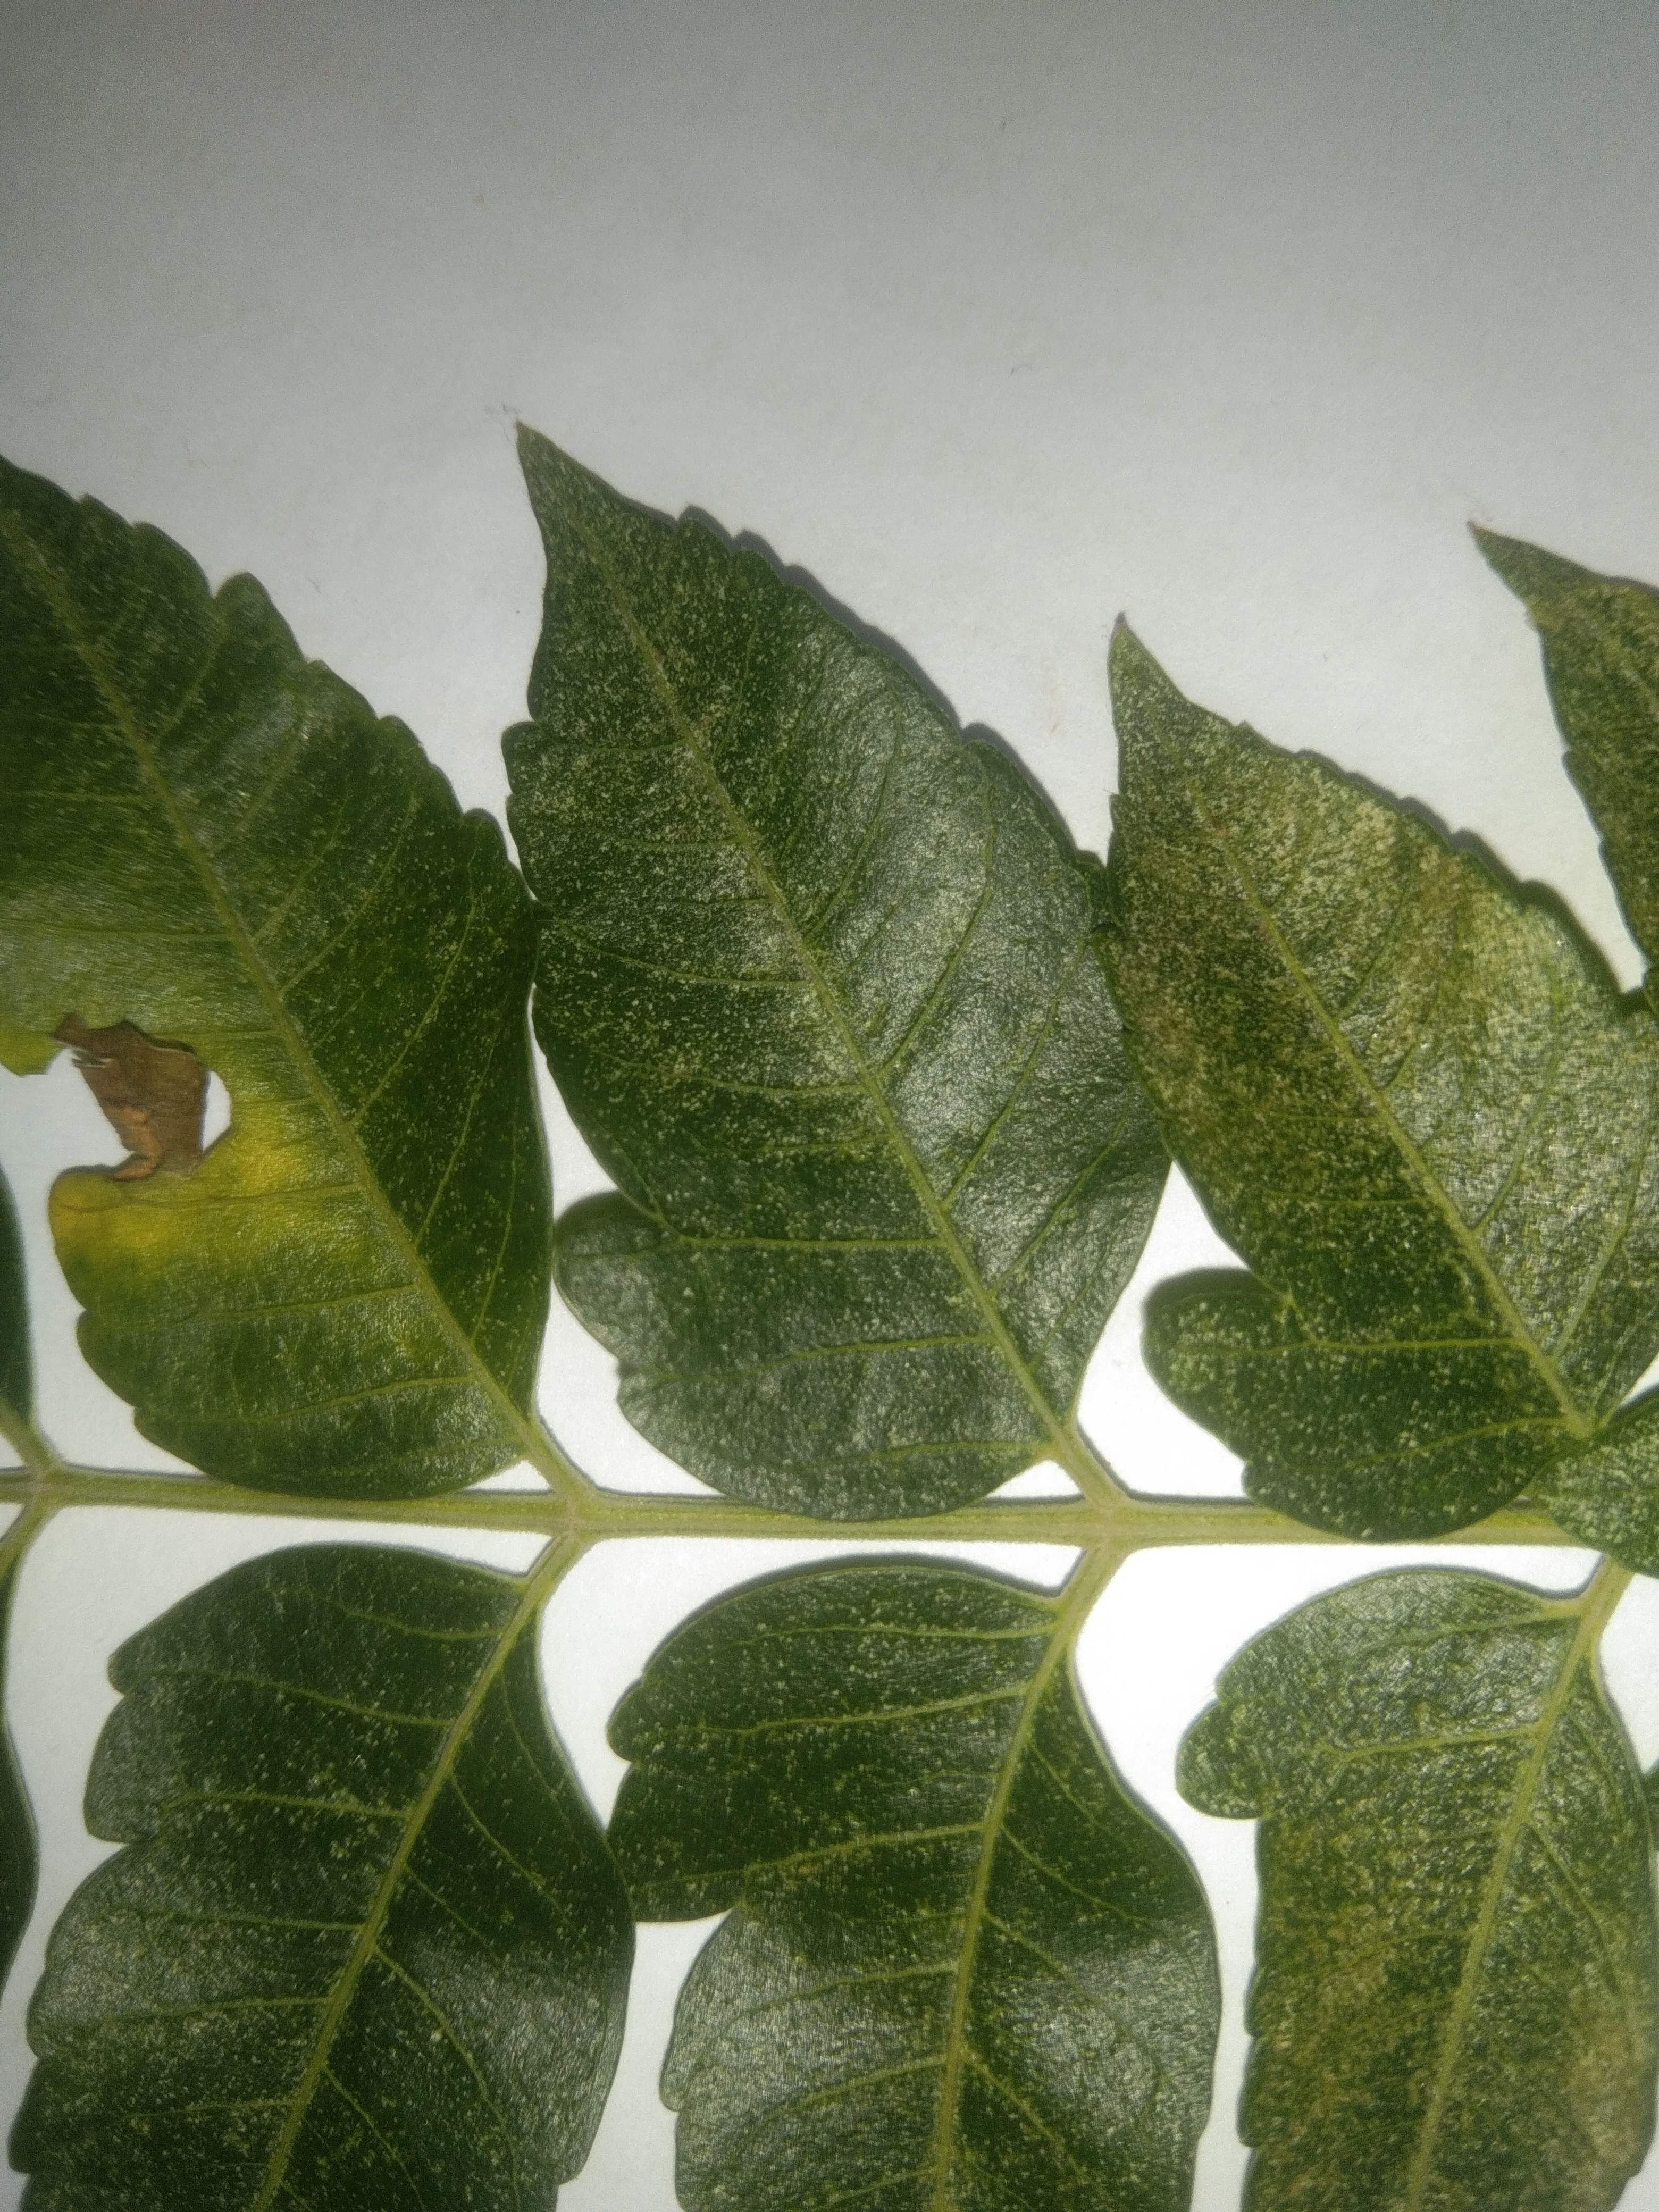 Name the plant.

neem
